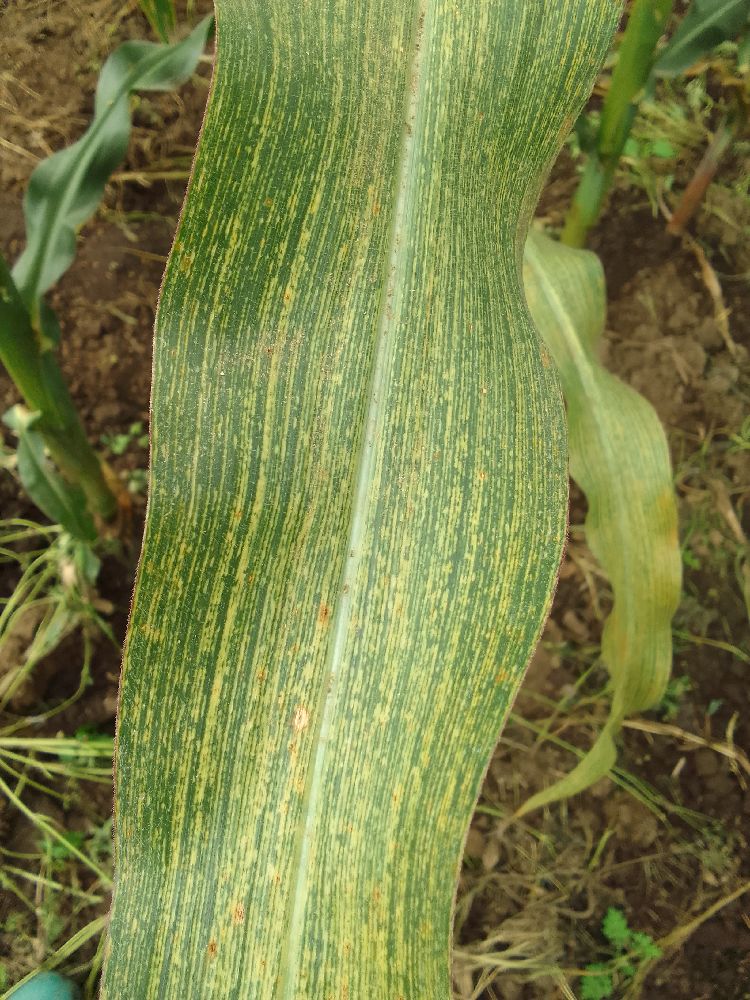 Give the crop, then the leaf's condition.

maize, maize streak virus
